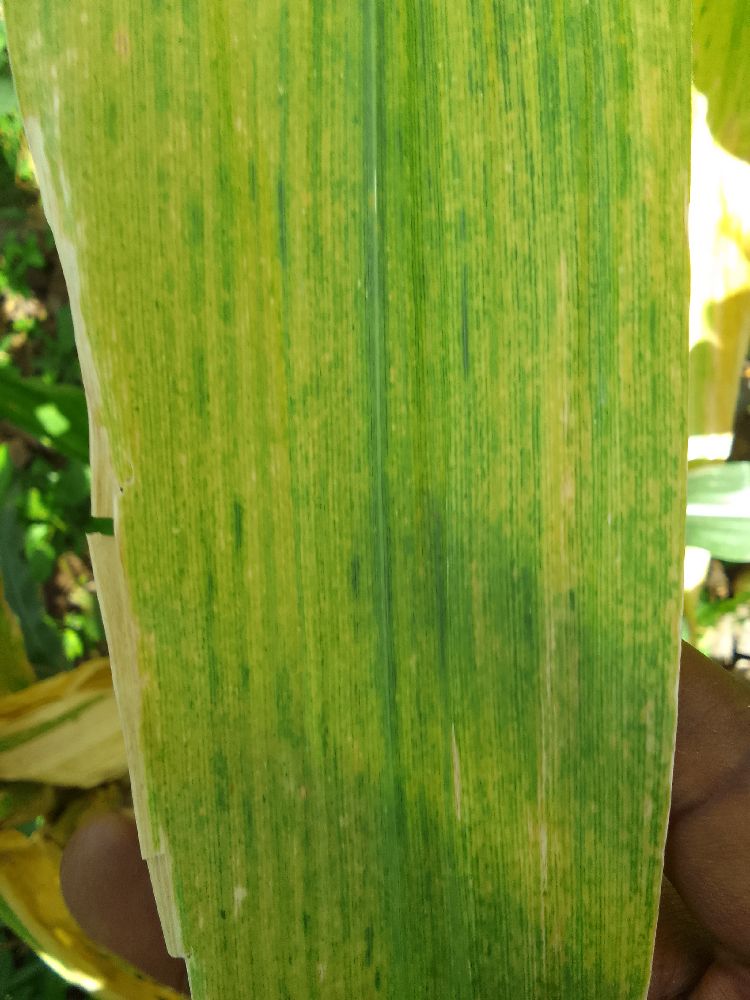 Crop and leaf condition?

maize, maize lethal necrosis
